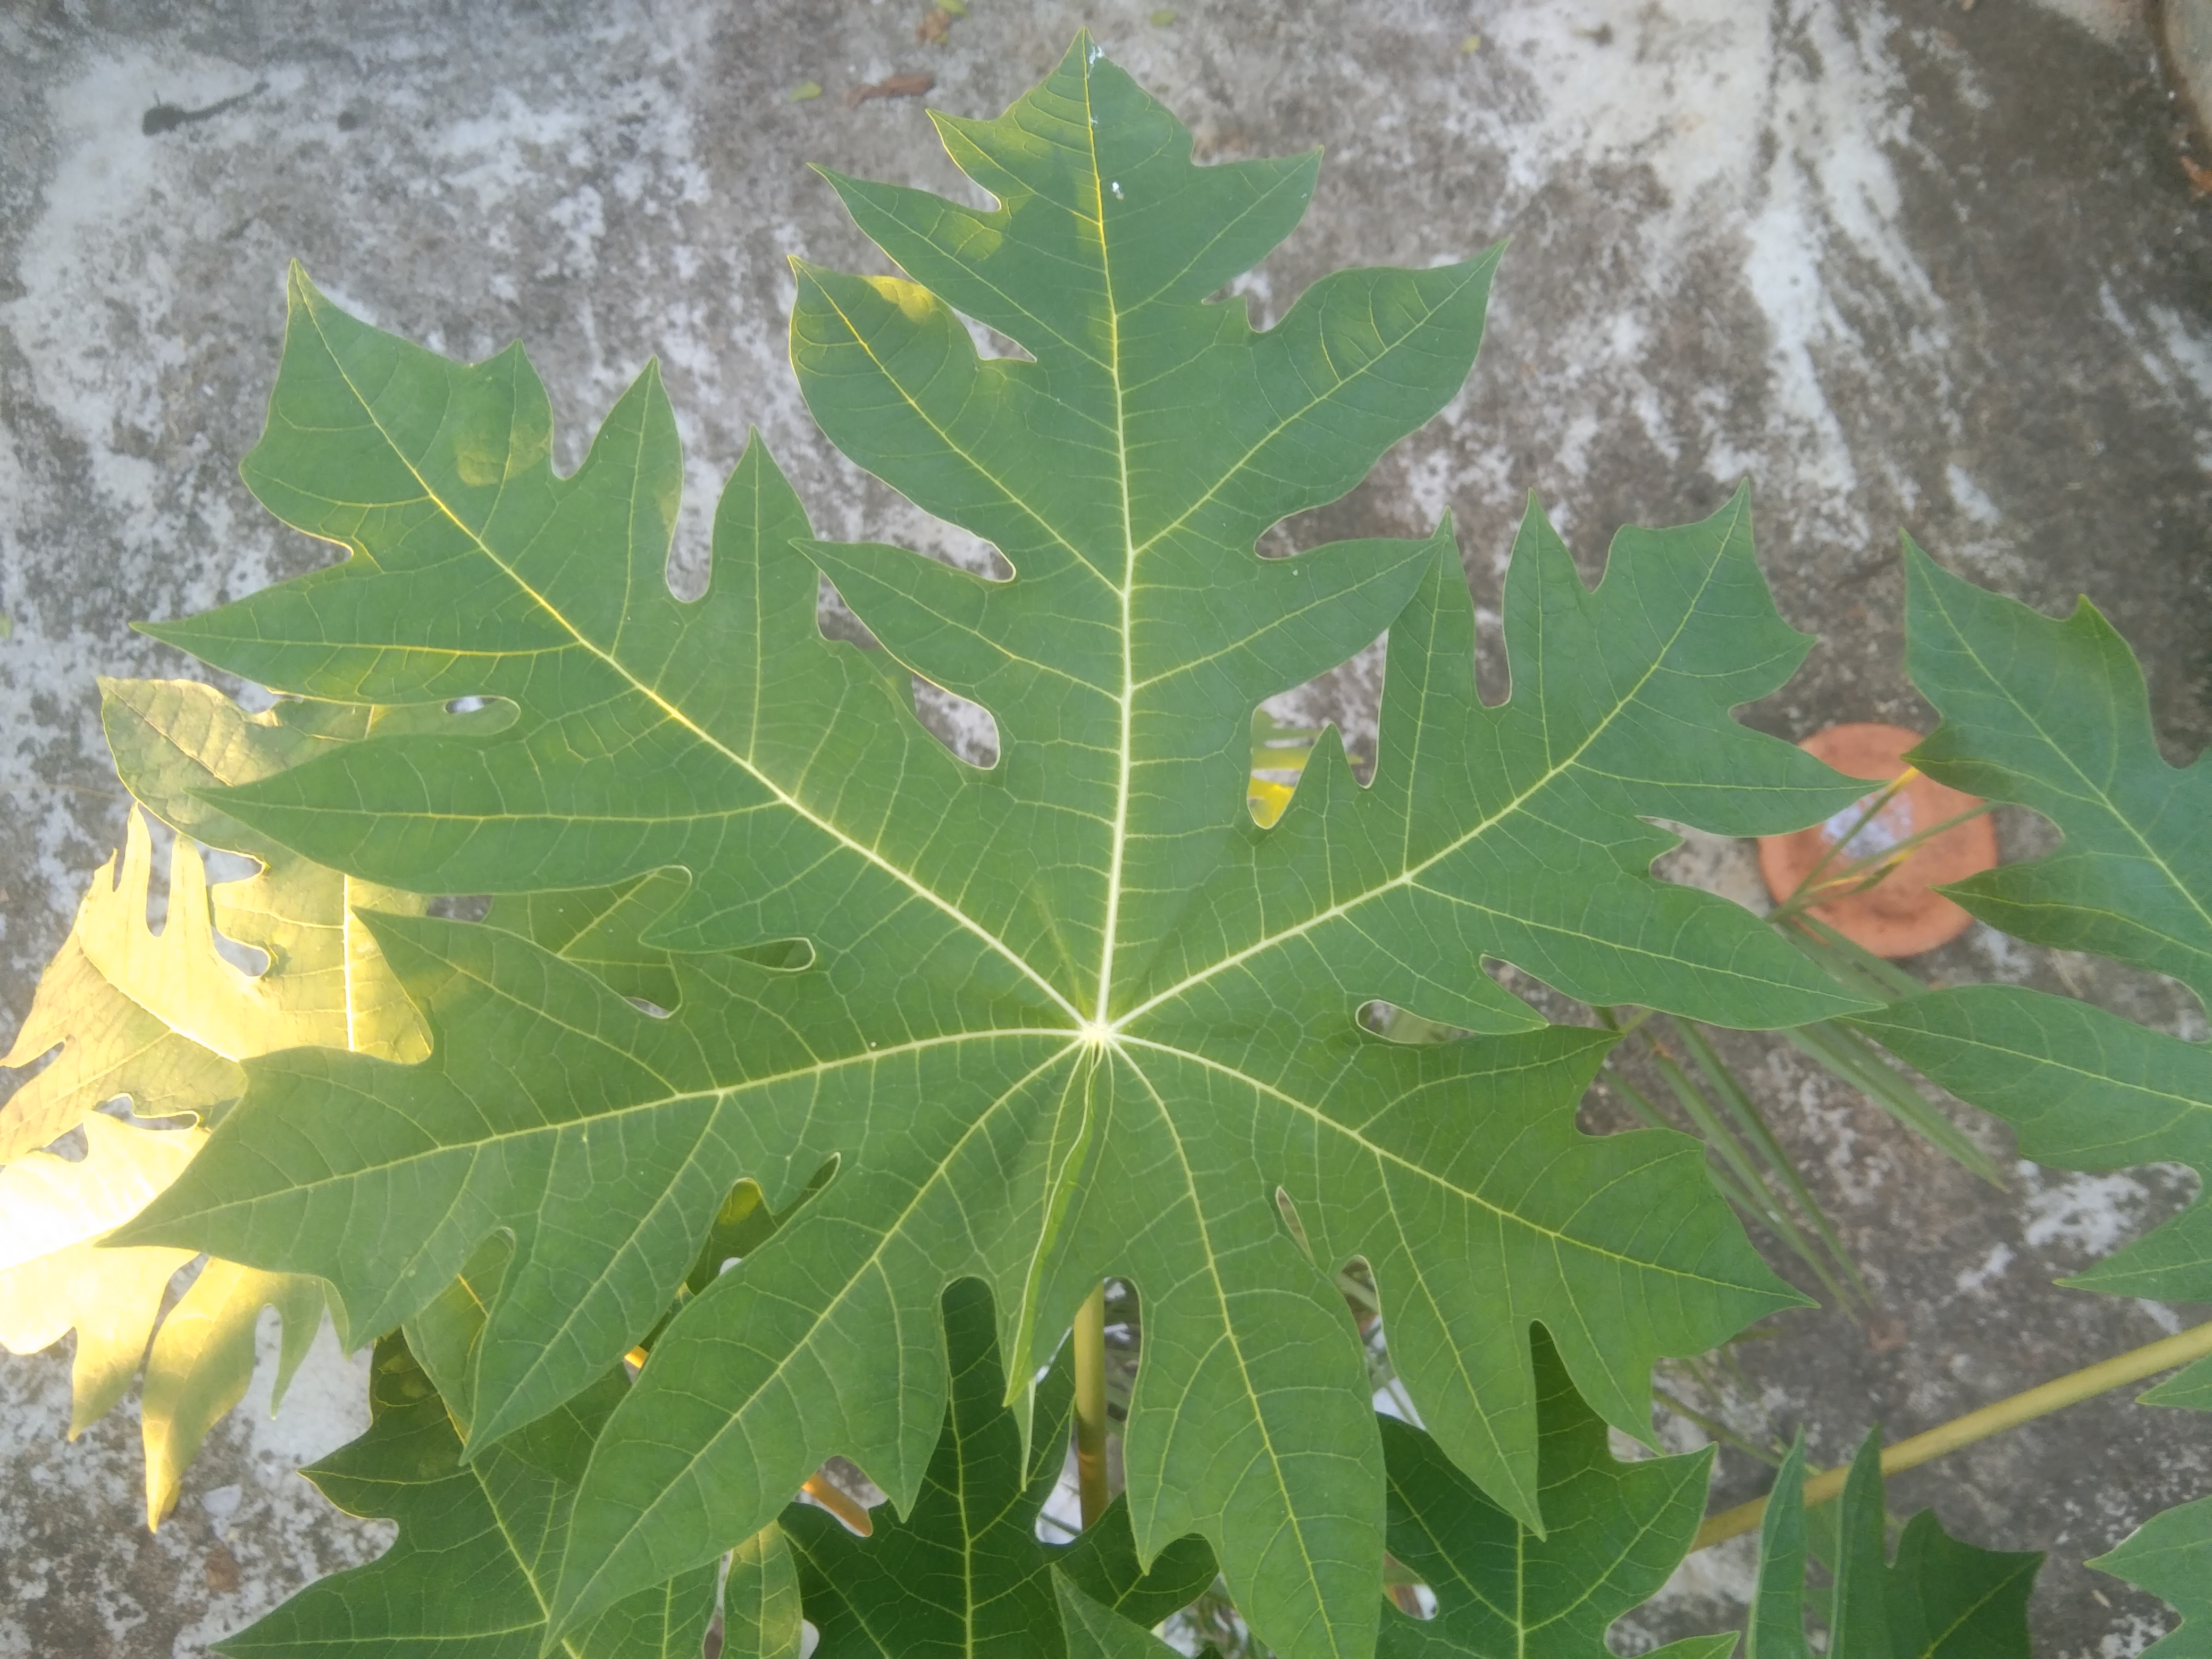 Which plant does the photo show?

papaya
